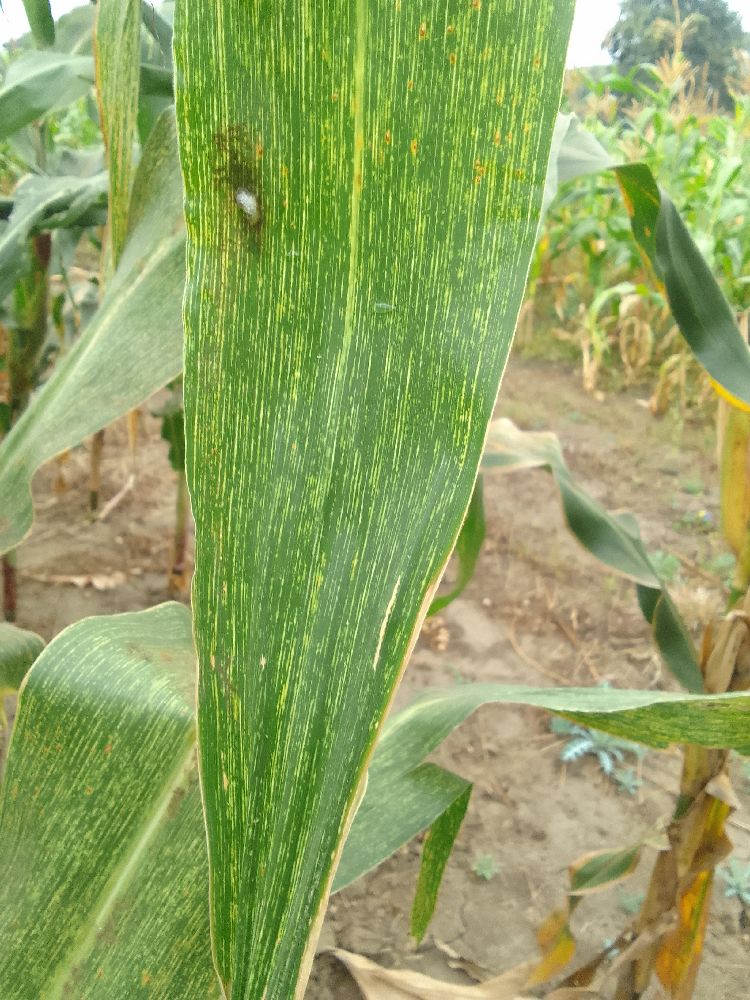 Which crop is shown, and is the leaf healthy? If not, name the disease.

maize, maize streak virus
